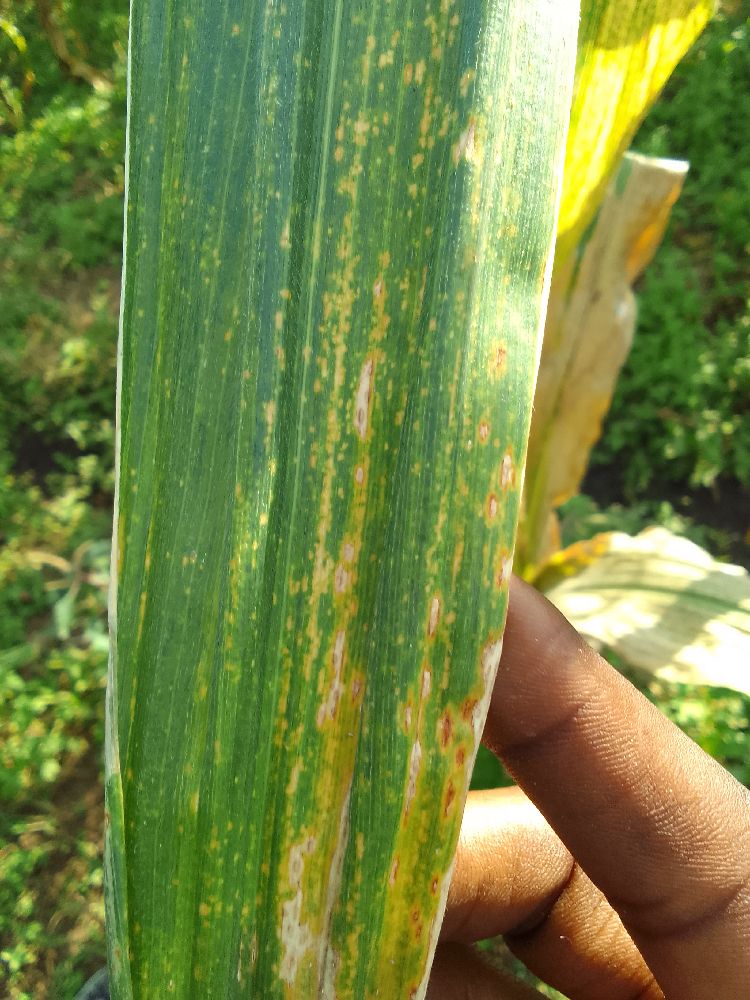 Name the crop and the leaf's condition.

maize, maize lethal necrosis
